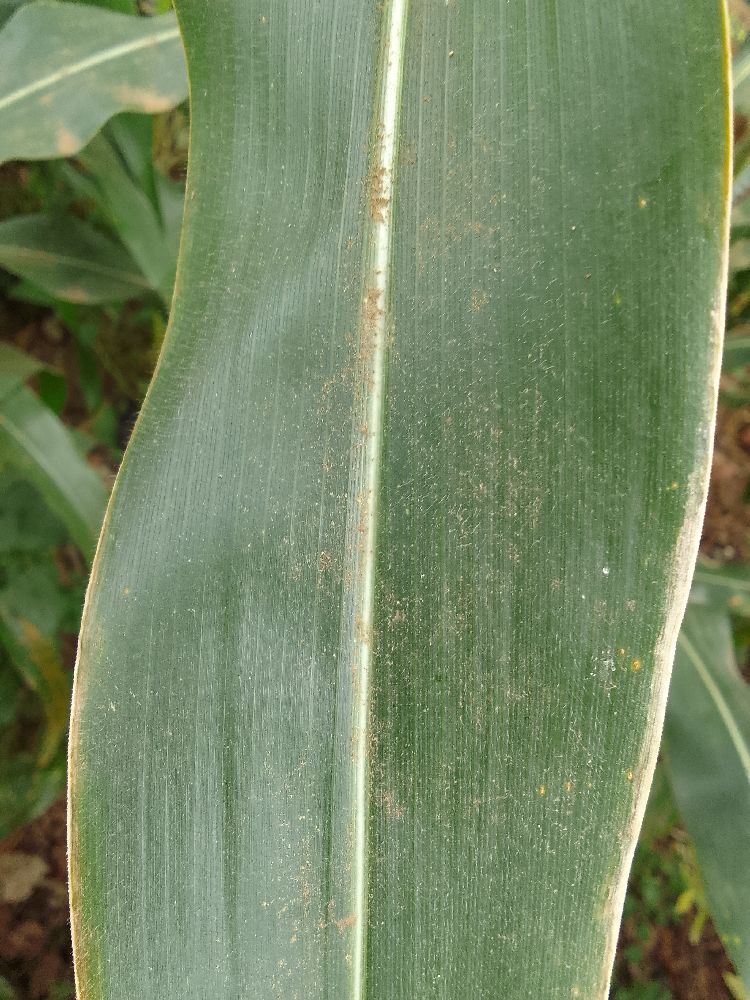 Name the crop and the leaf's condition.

maize, healthy
